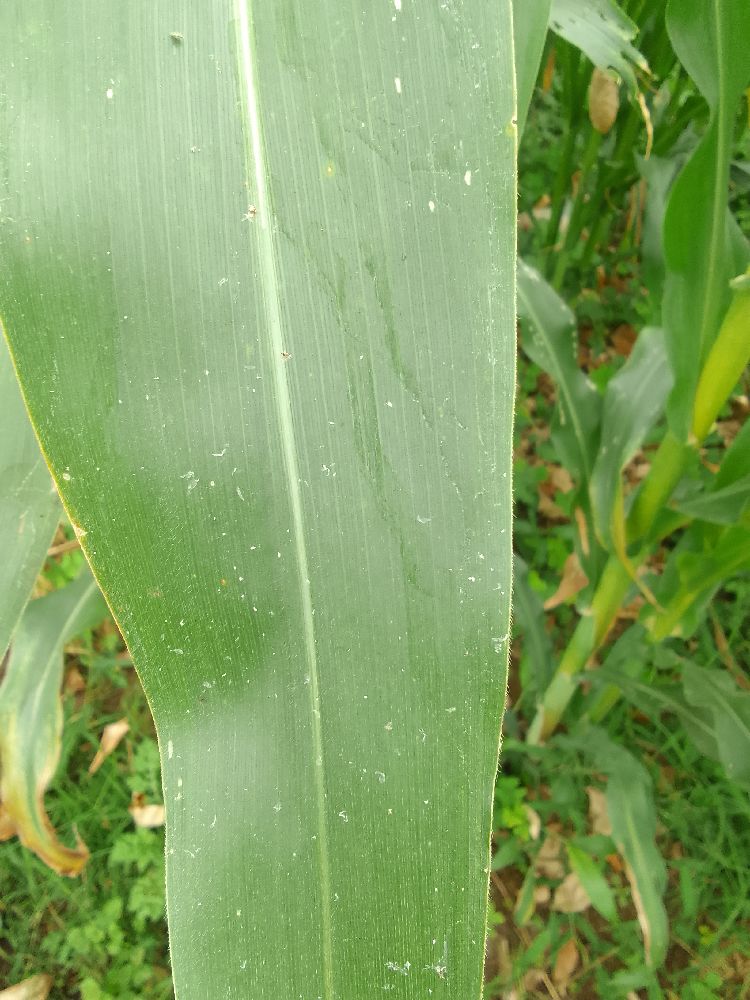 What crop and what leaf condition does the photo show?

maize, healthy
